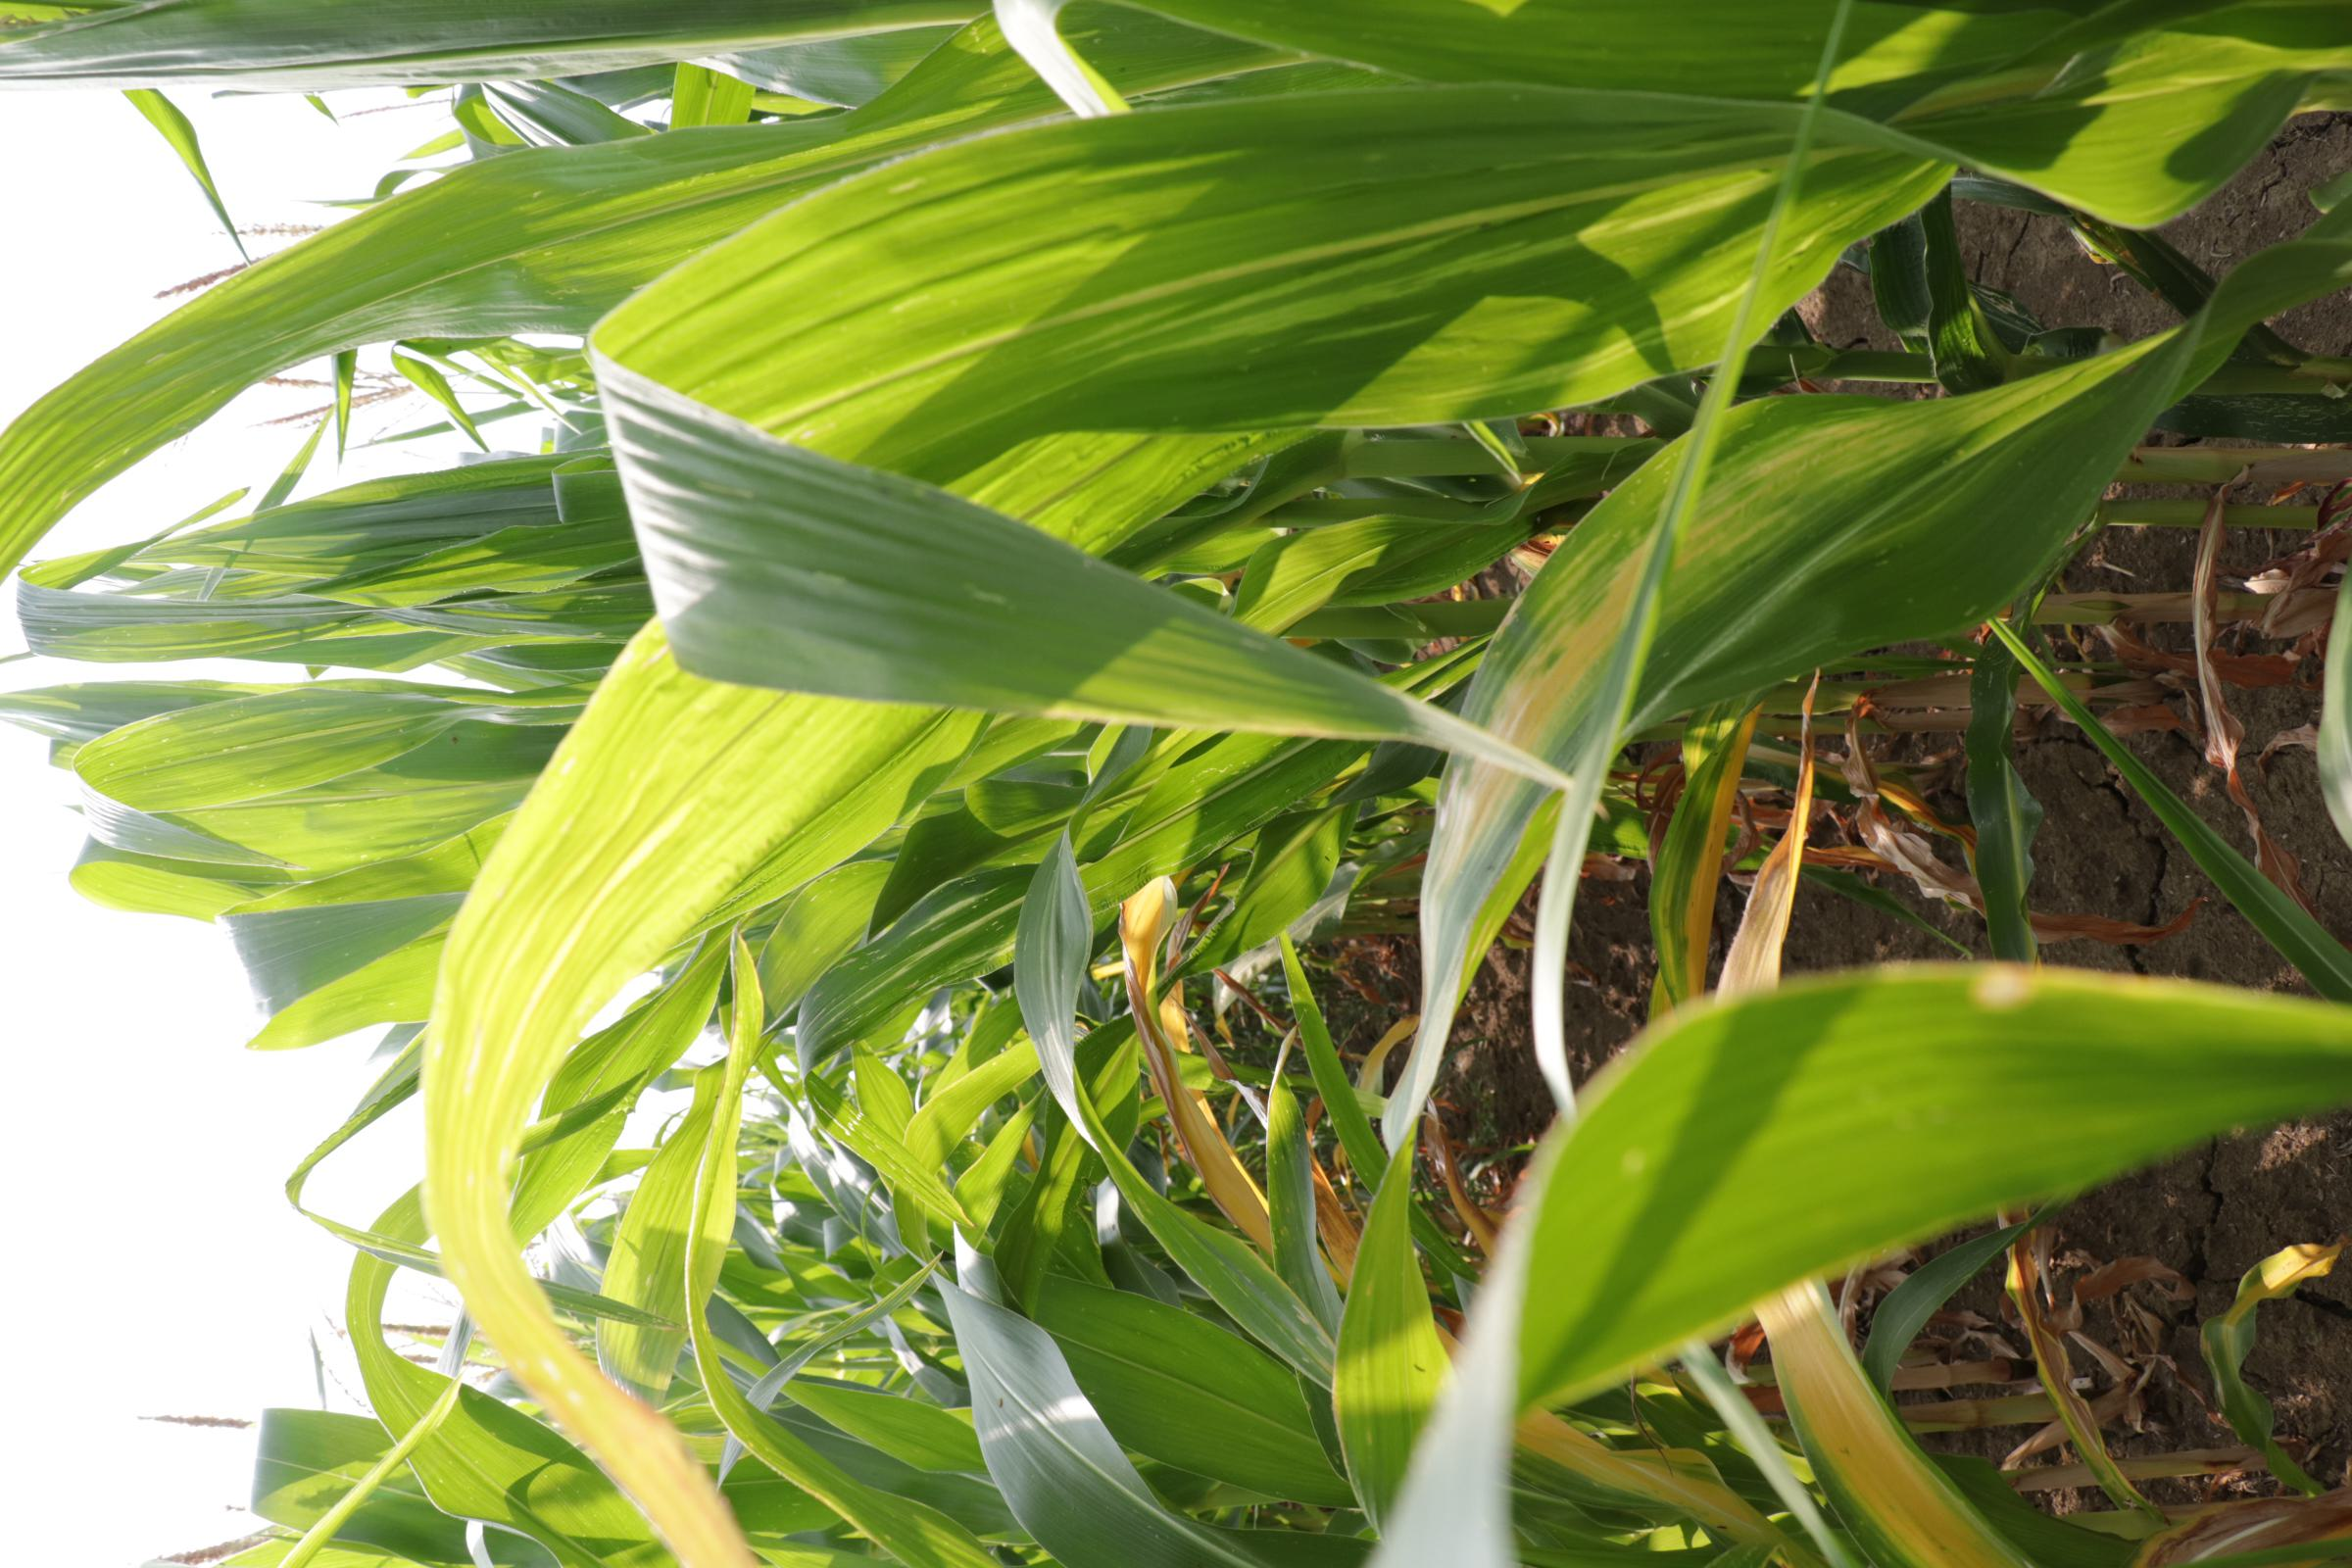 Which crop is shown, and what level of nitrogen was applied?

maize, full nitrogen fertilisation
